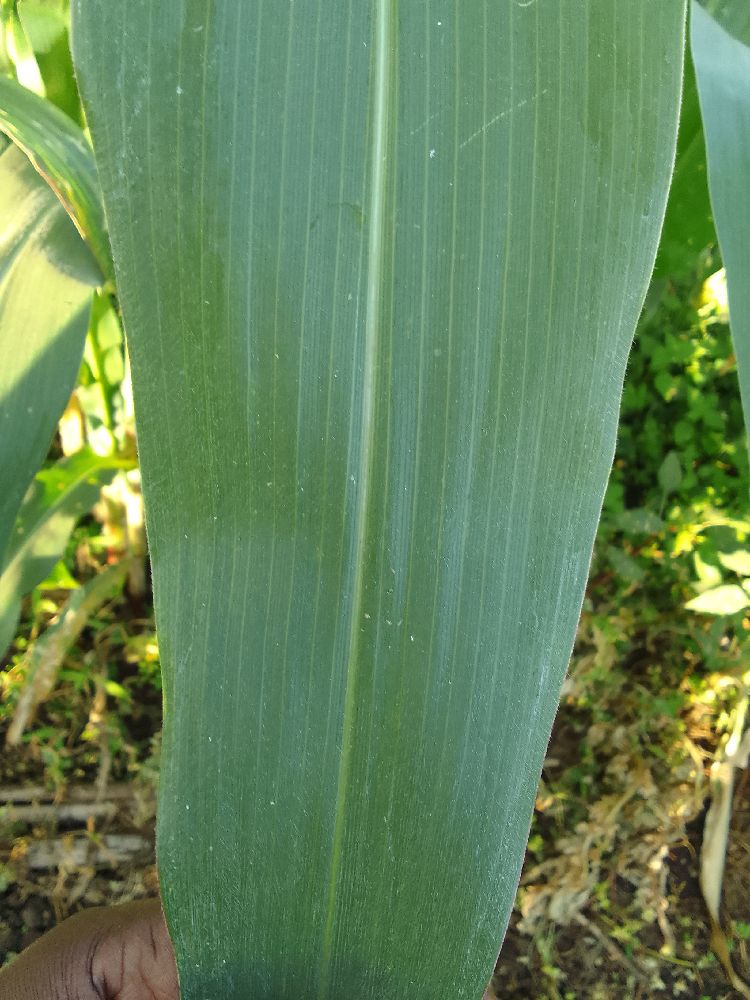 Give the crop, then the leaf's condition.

maize, healthy
